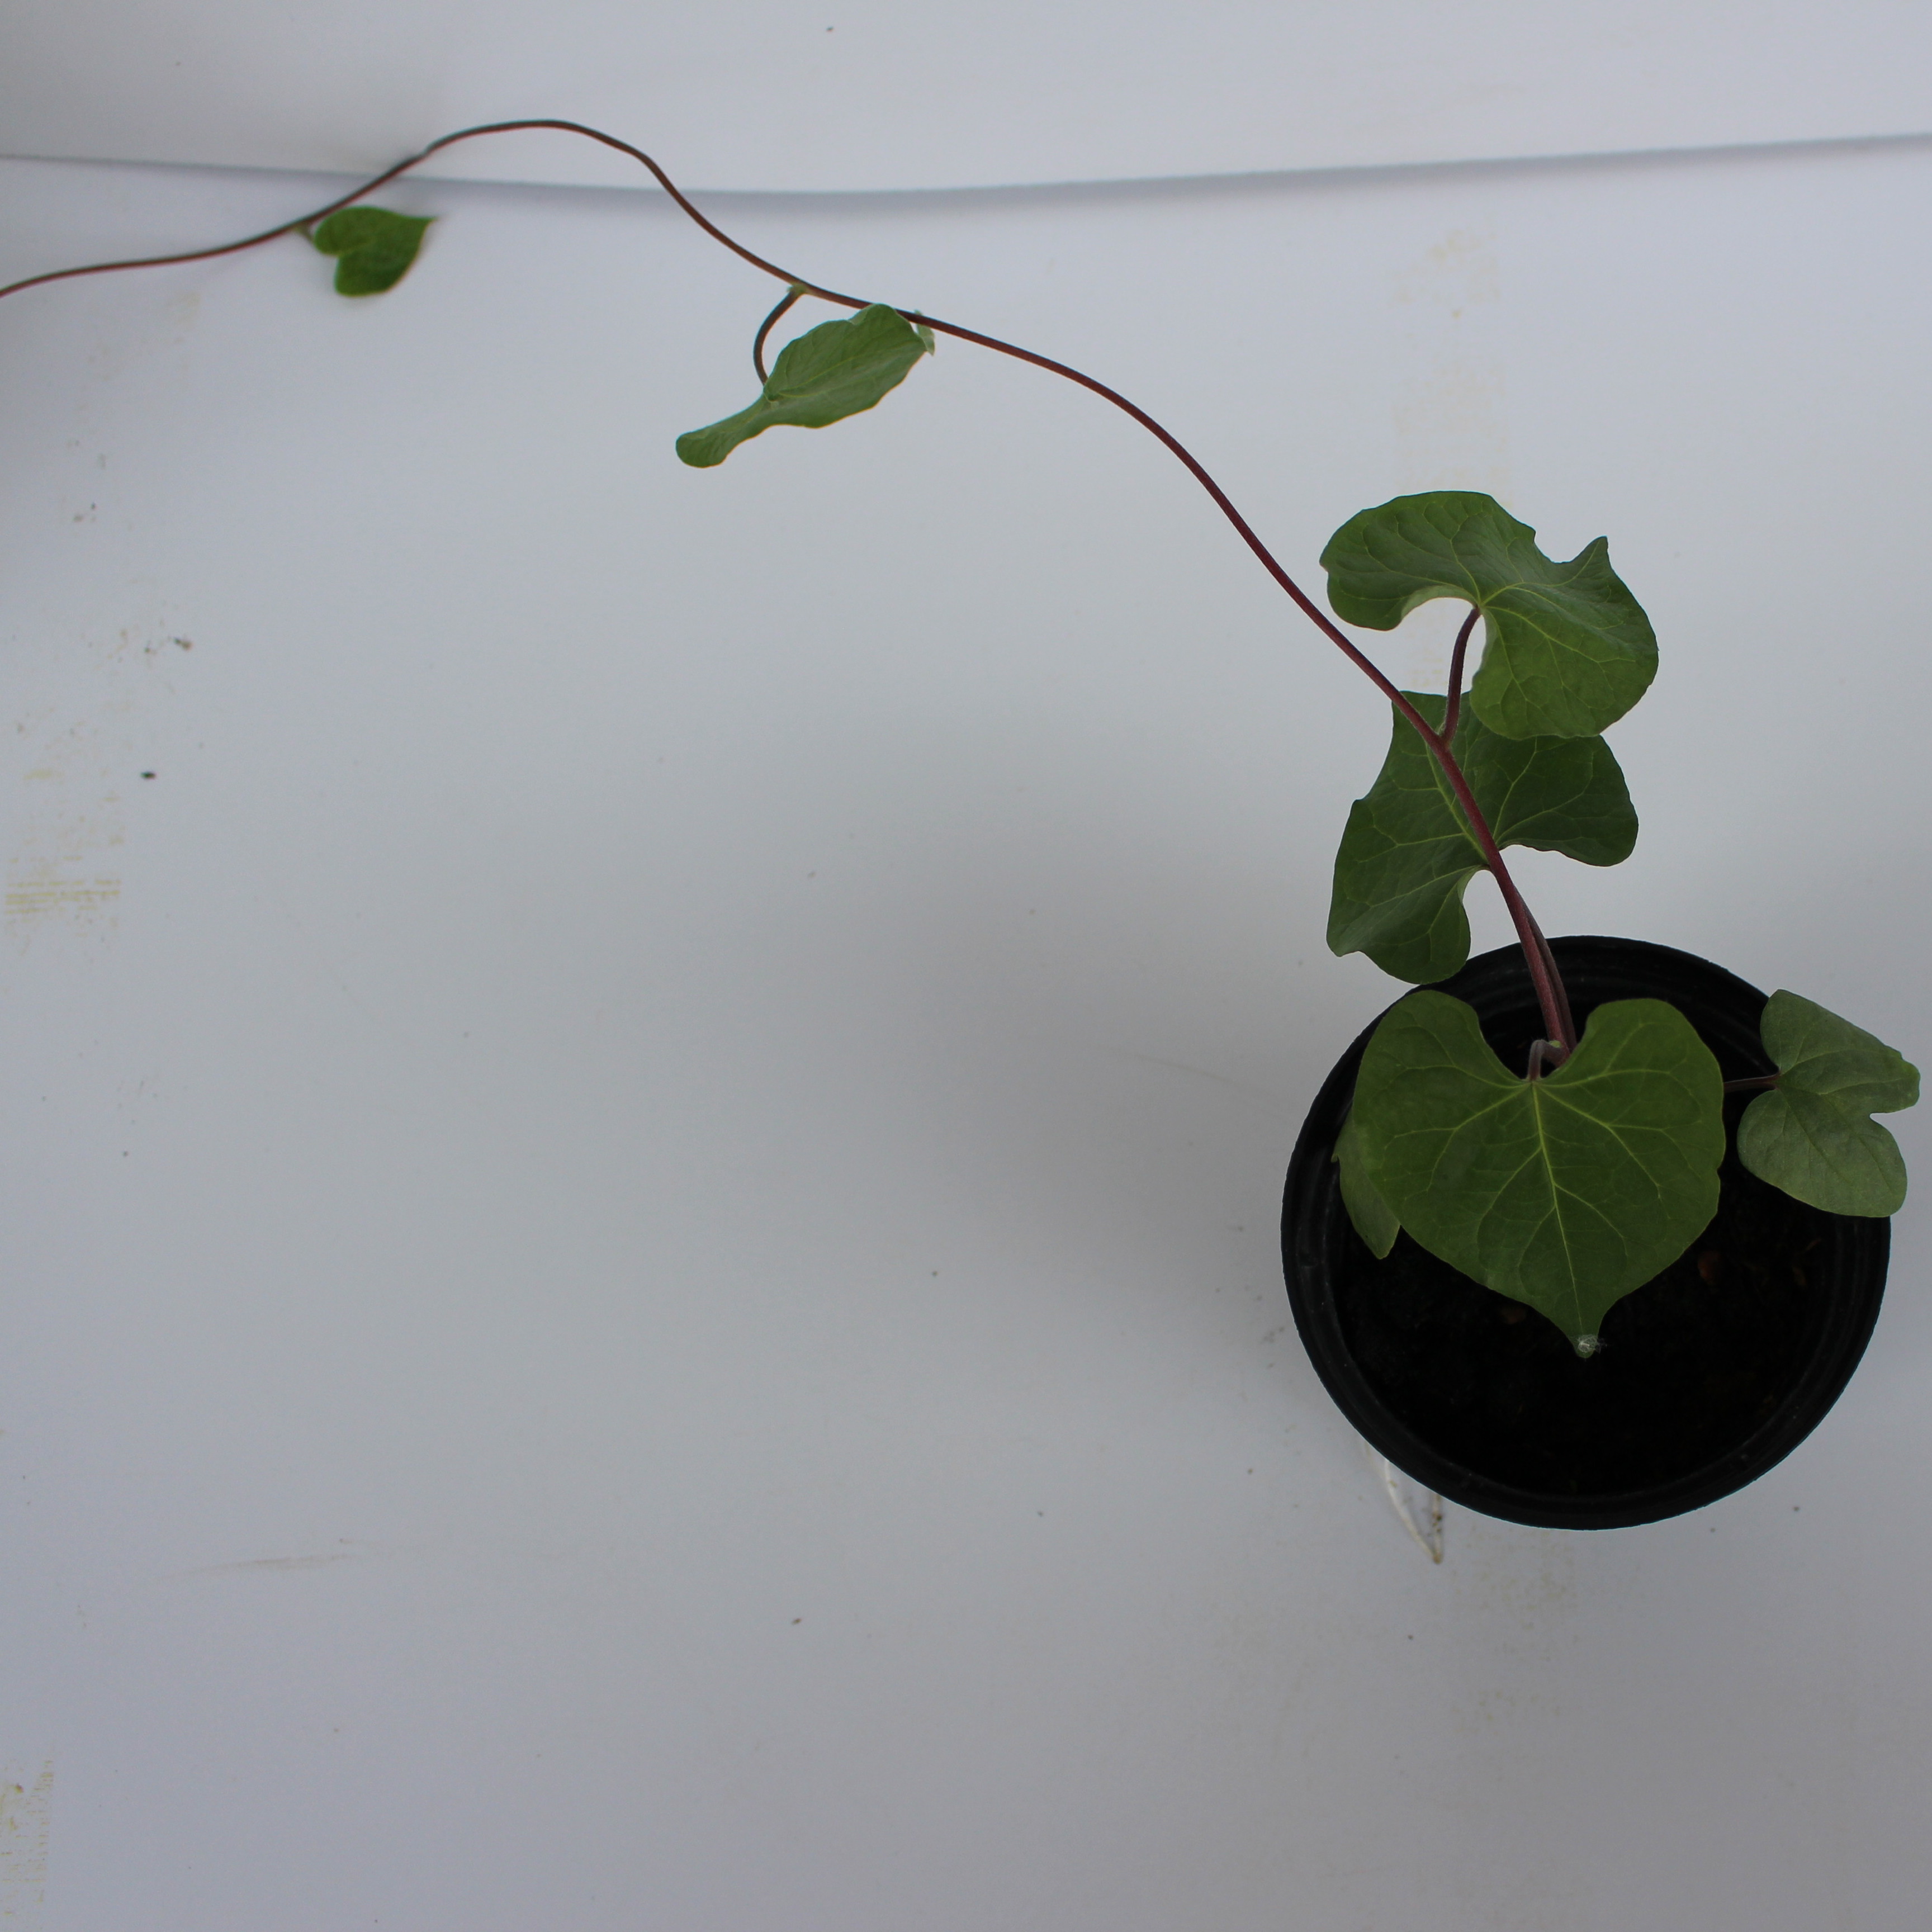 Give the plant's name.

Convolvulus arvensis
